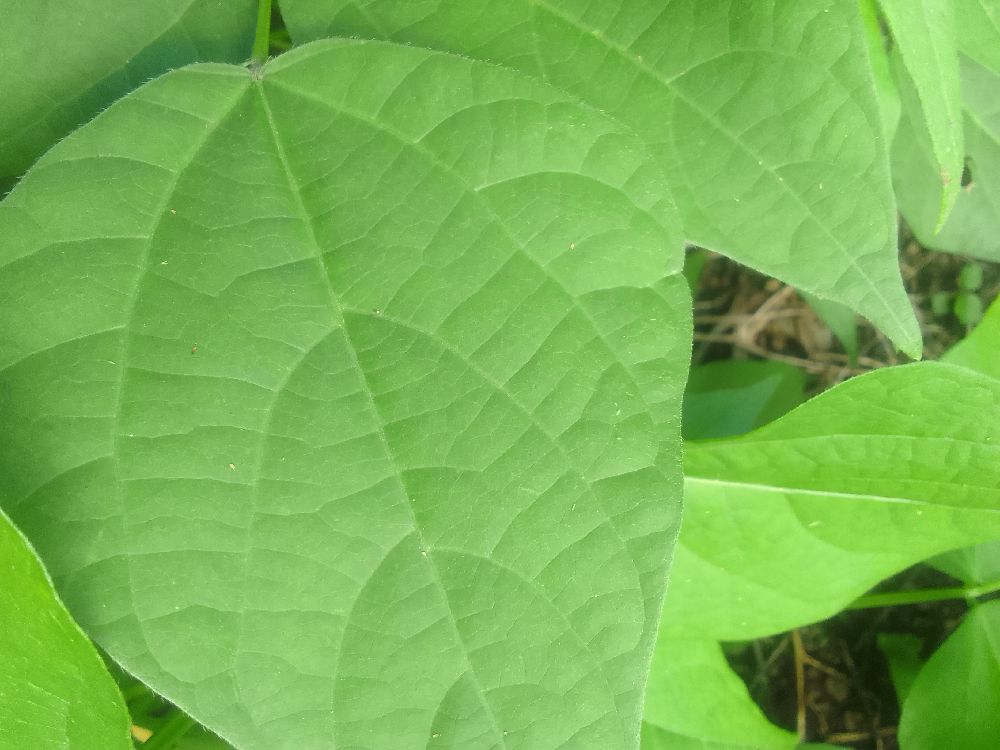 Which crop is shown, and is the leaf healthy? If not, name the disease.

common bean, healthy
